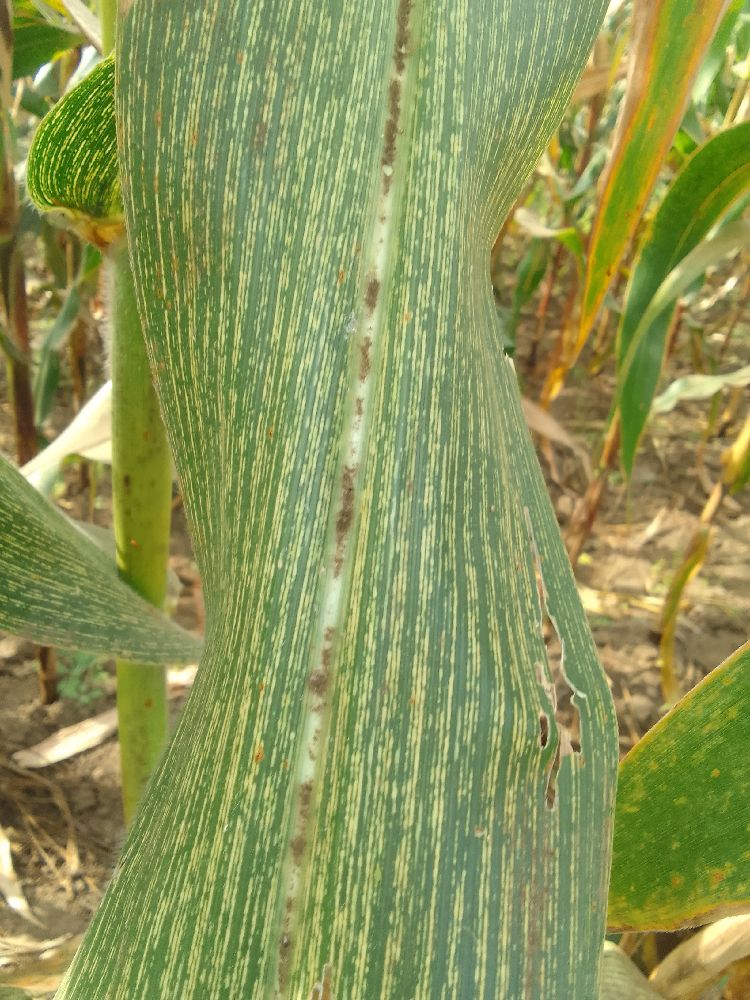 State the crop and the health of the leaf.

maize, maize streak virus
